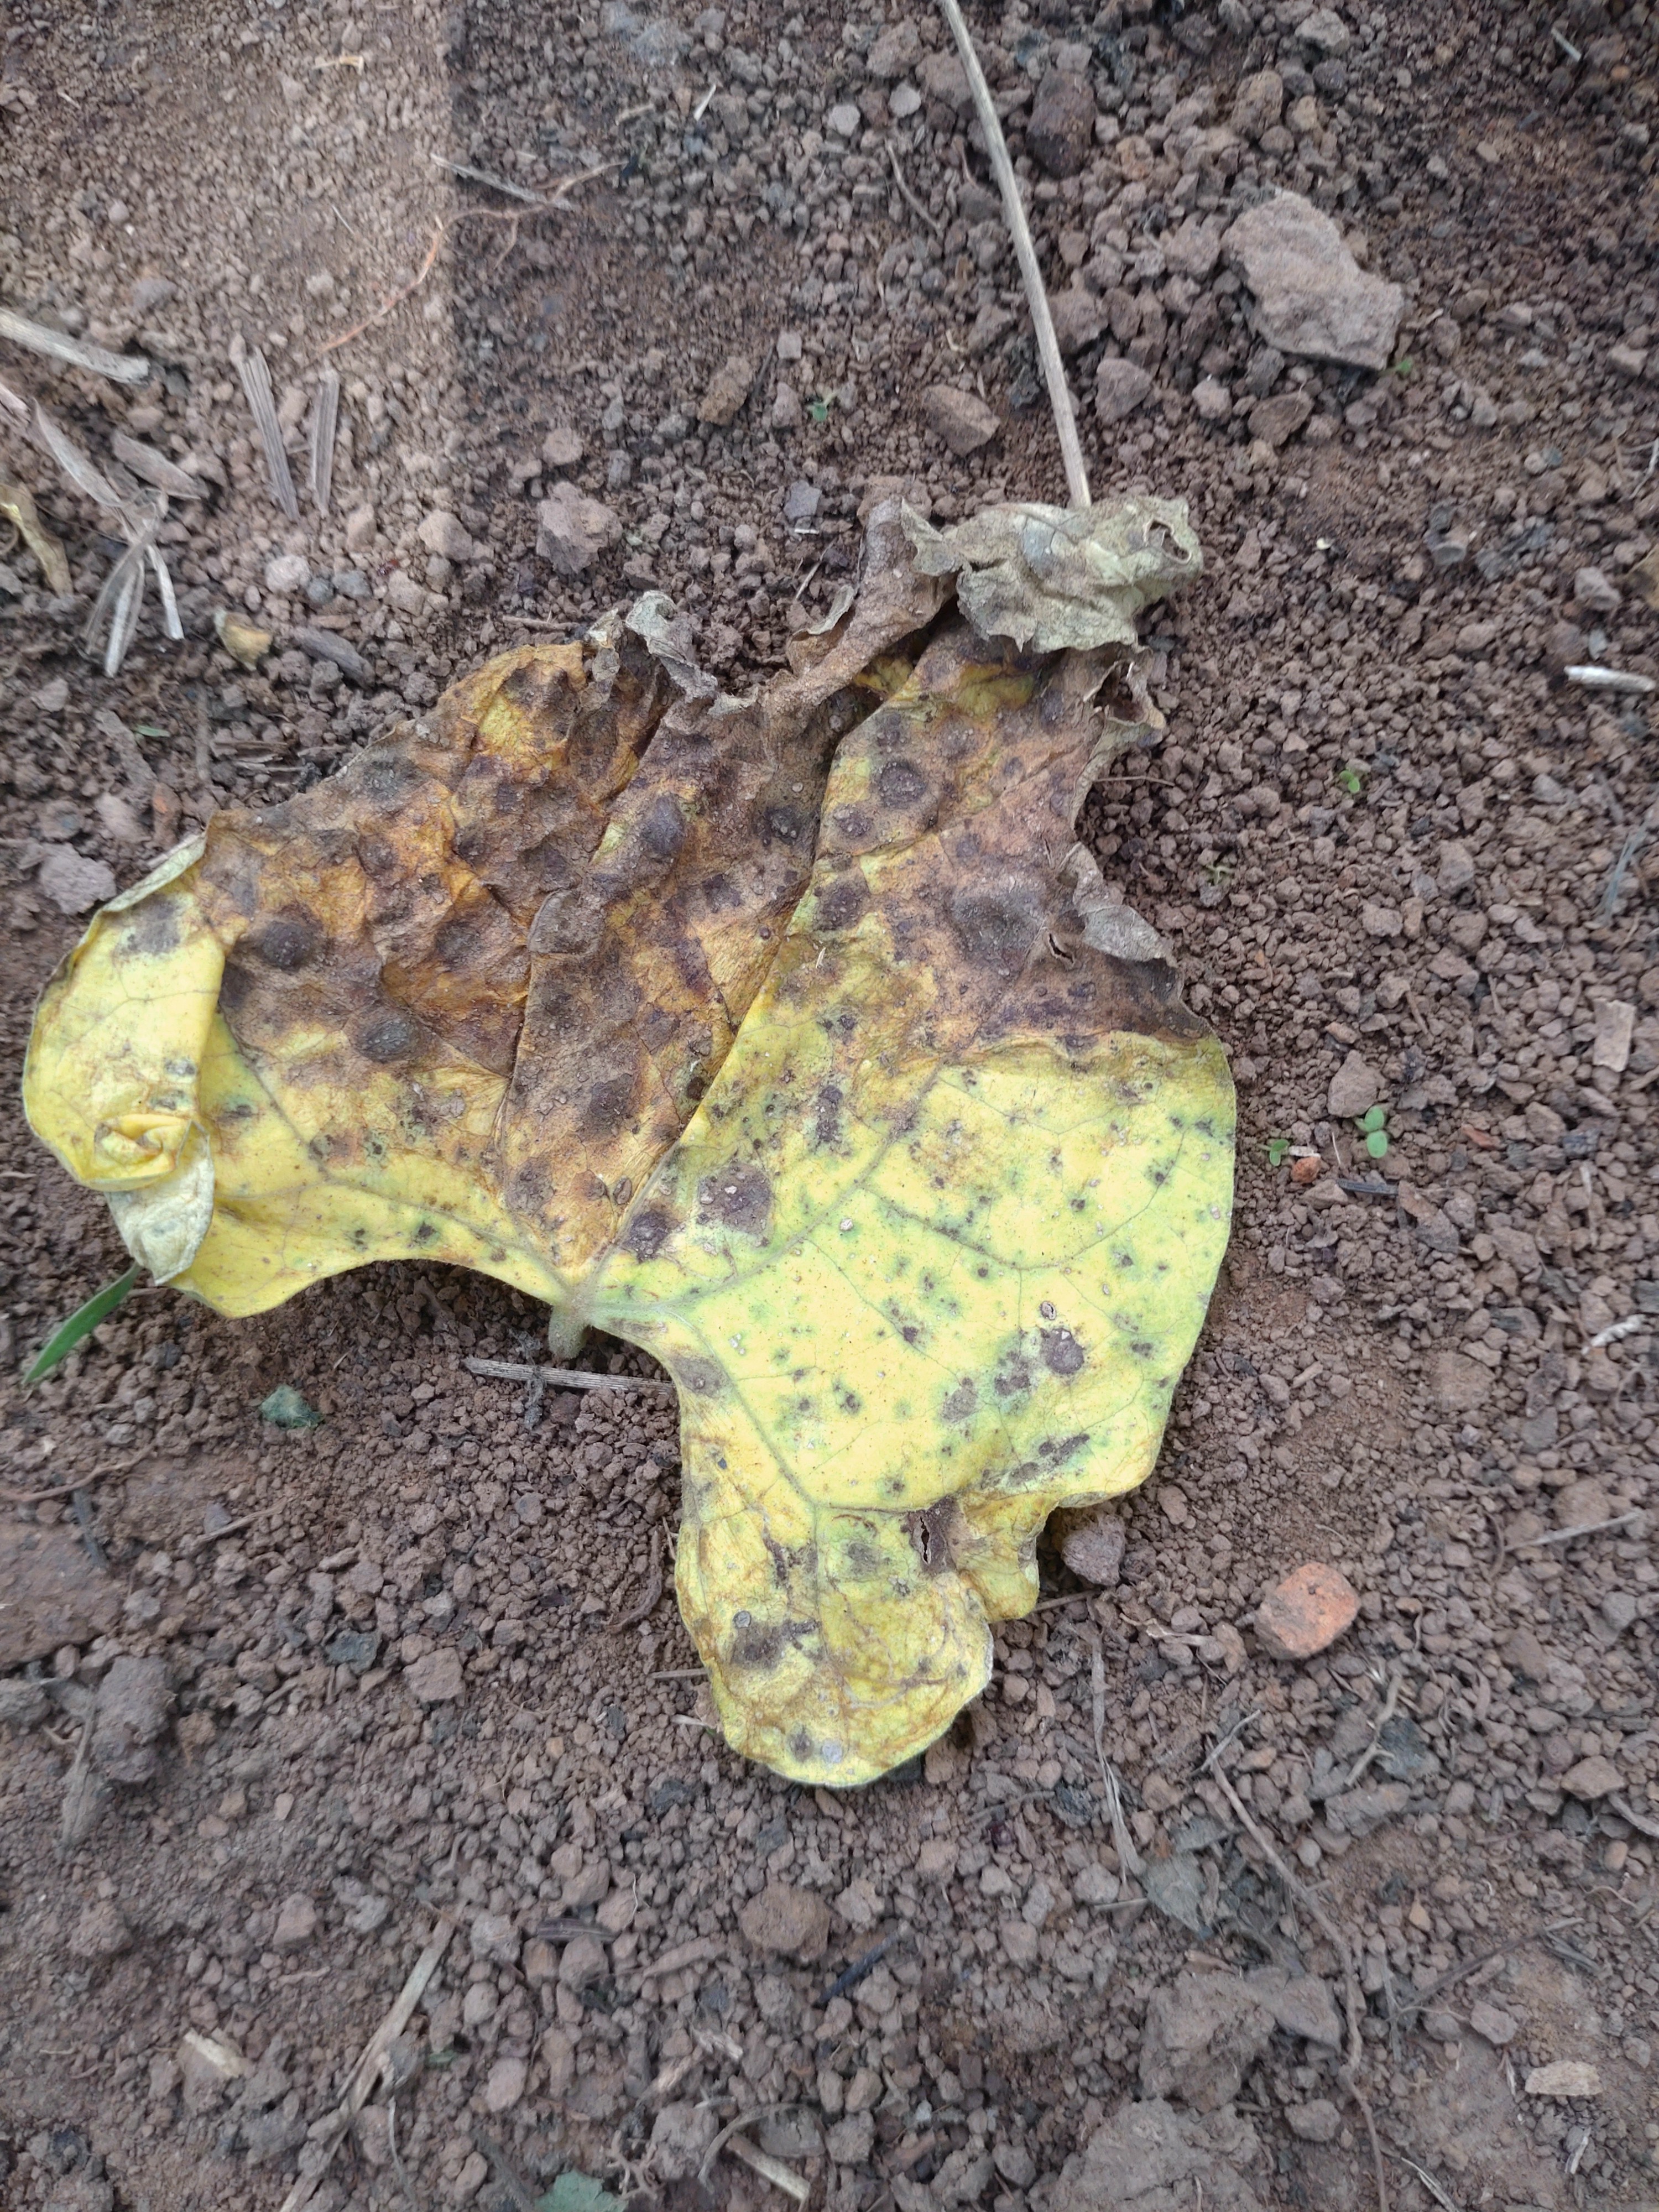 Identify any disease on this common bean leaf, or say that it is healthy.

anthracnose
